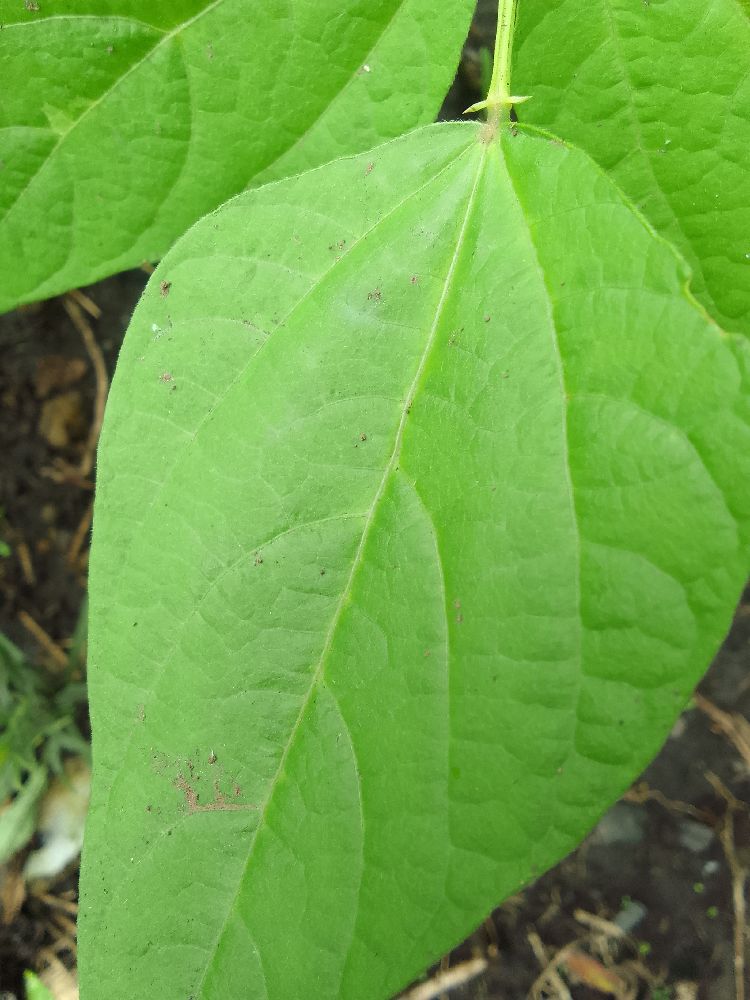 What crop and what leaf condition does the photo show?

common bean, healthy
